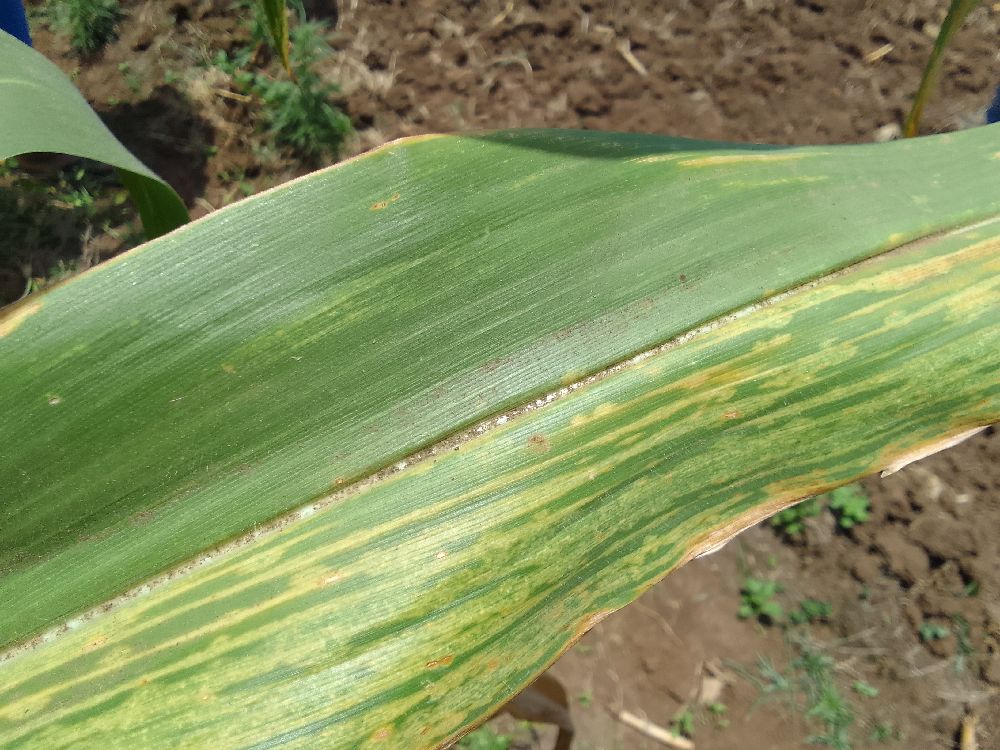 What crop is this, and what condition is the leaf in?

maize, maize lethal necrosis
